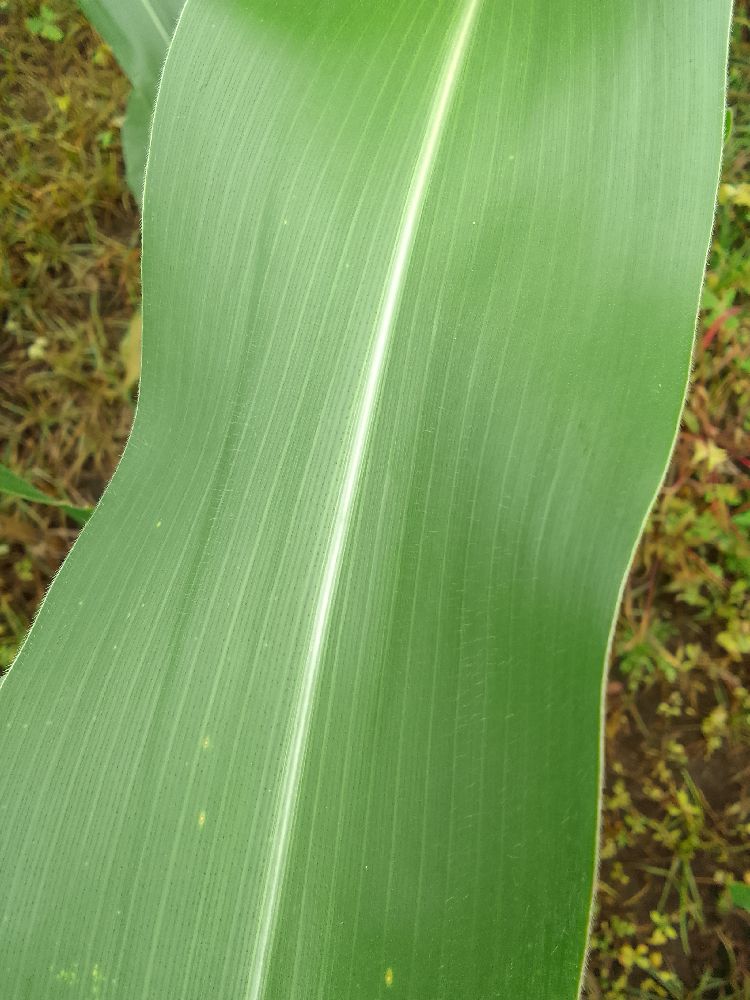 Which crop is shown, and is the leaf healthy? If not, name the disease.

maize, healthy
